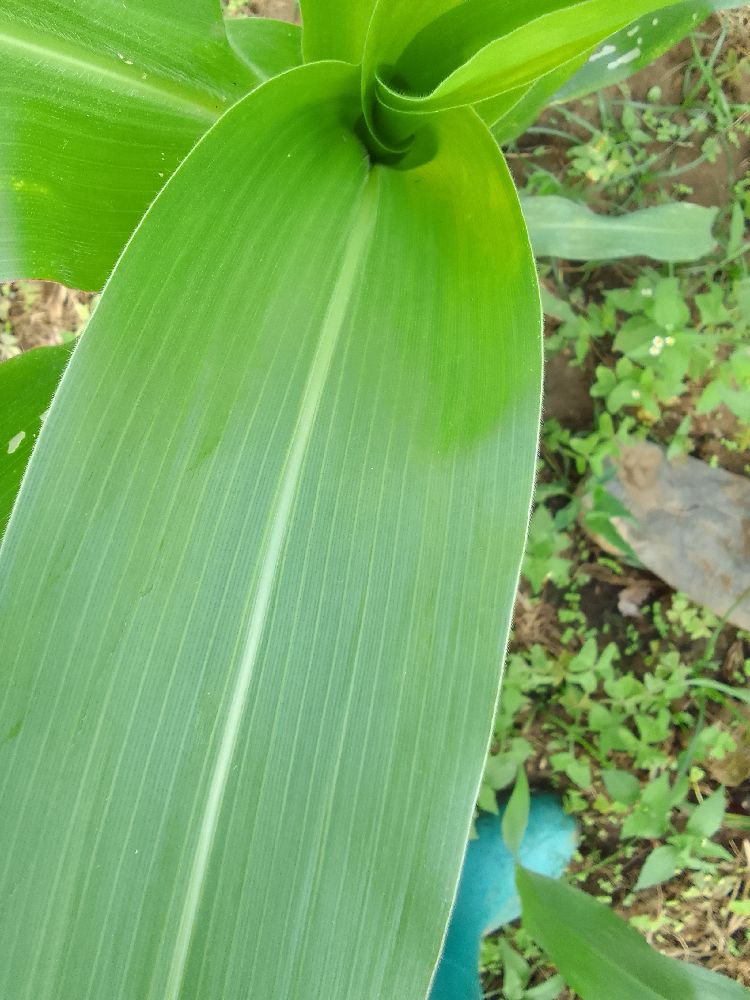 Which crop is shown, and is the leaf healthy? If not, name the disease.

maize, healthy
